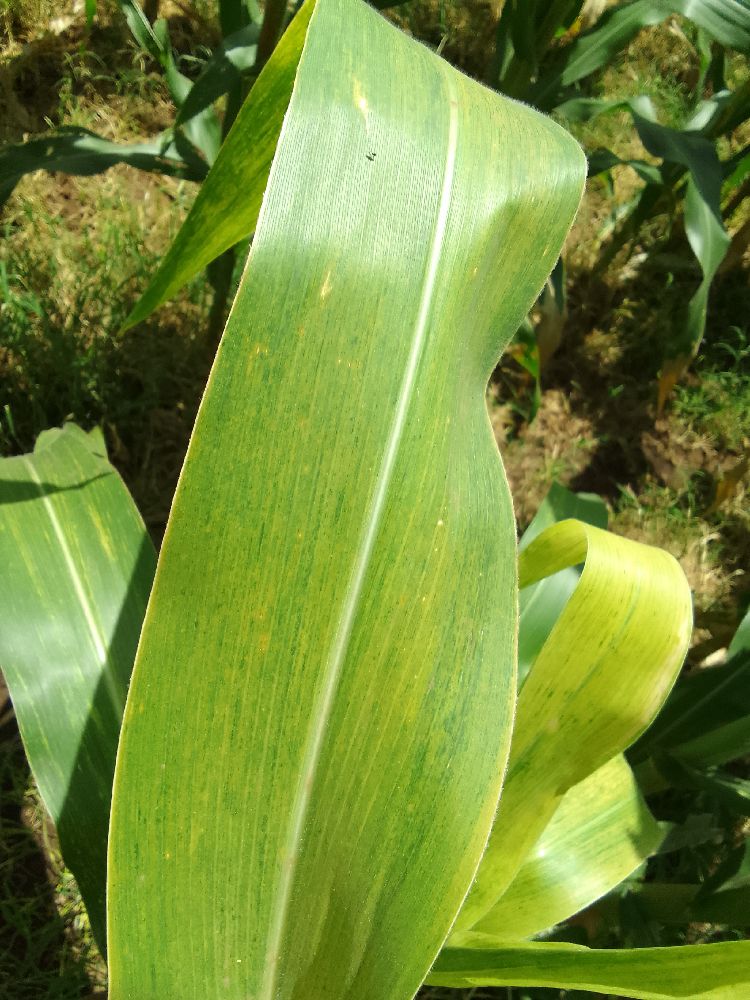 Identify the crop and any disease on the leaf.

maize, maize lethal necrosis
